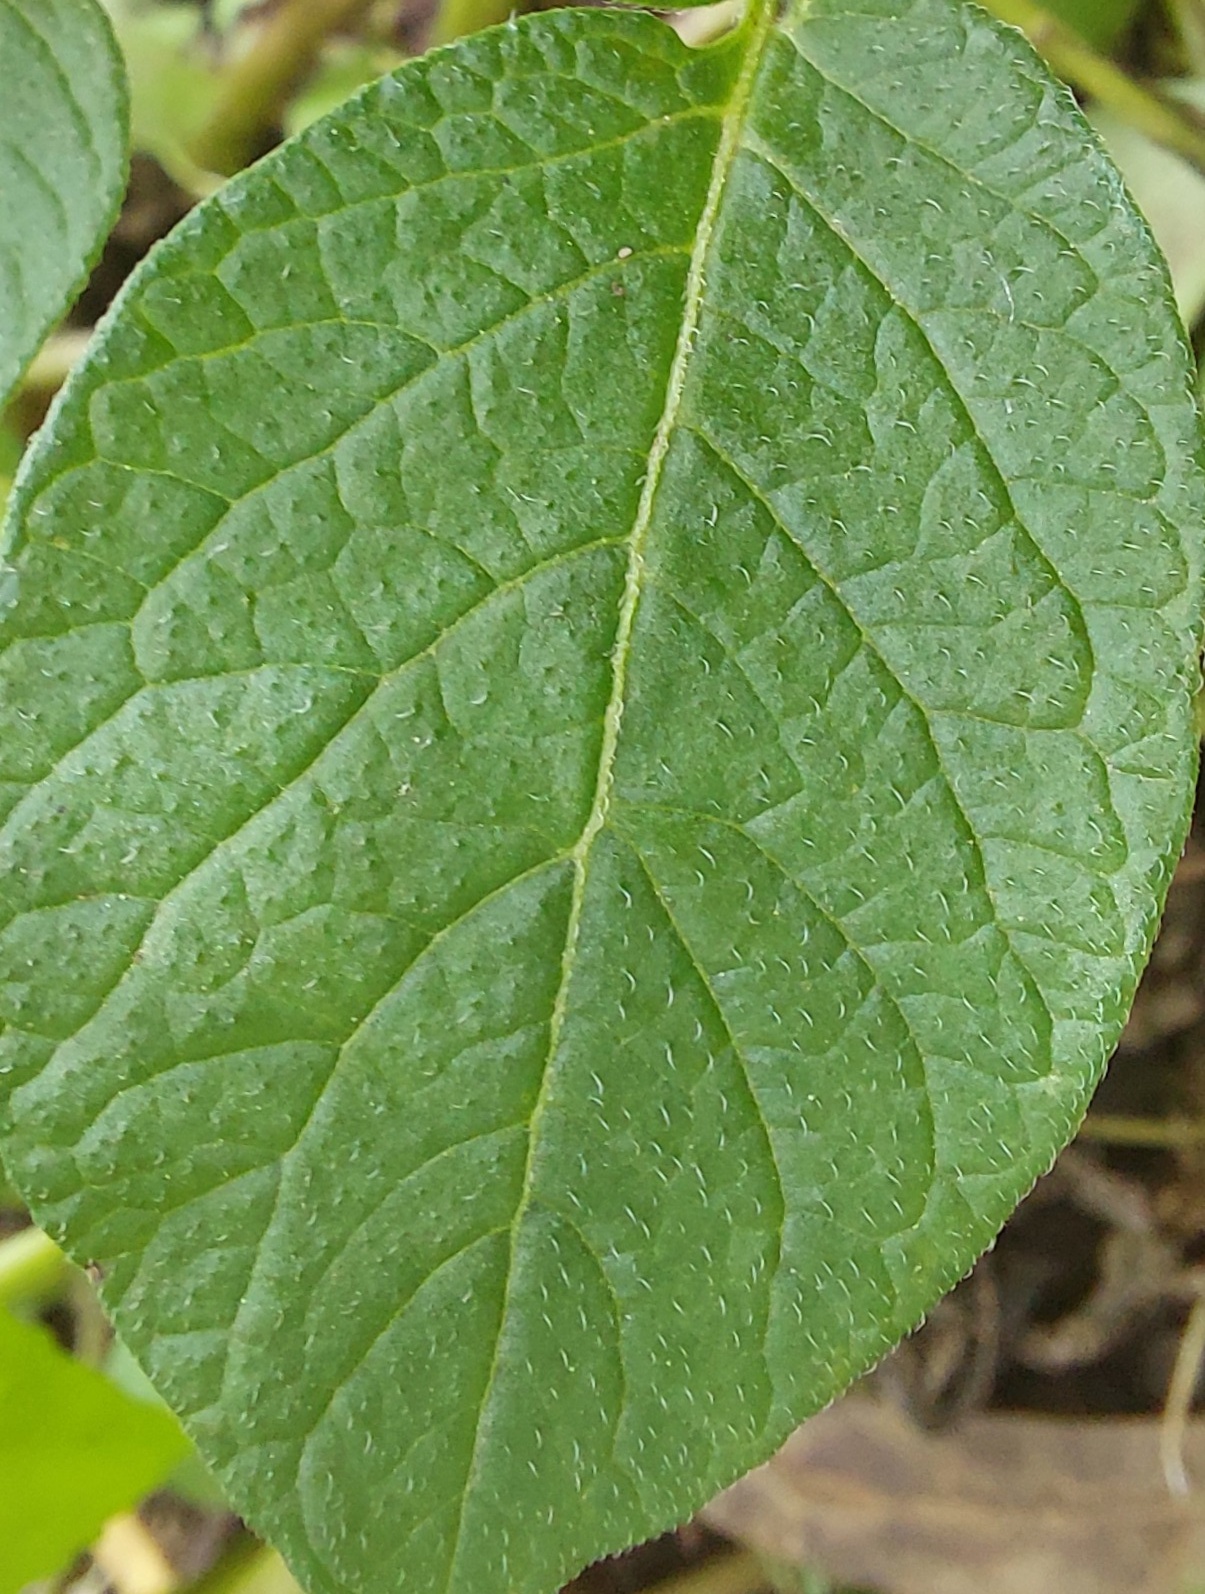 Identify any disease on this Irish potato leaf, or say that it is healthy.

healthy
